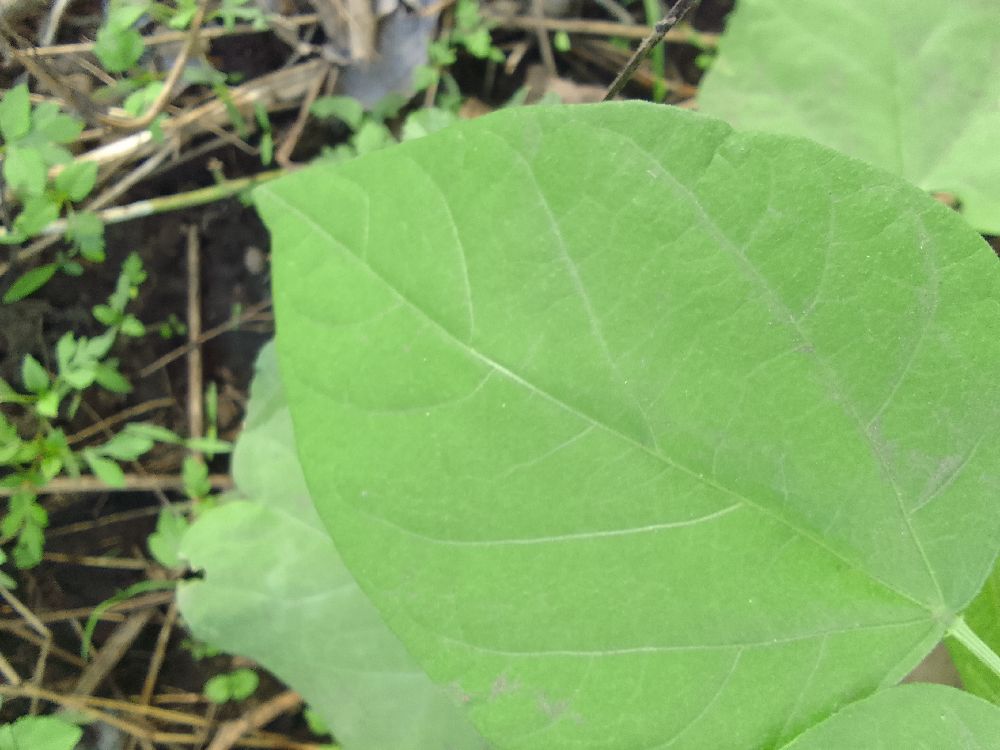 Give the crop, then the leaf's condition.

common bean, healthy
